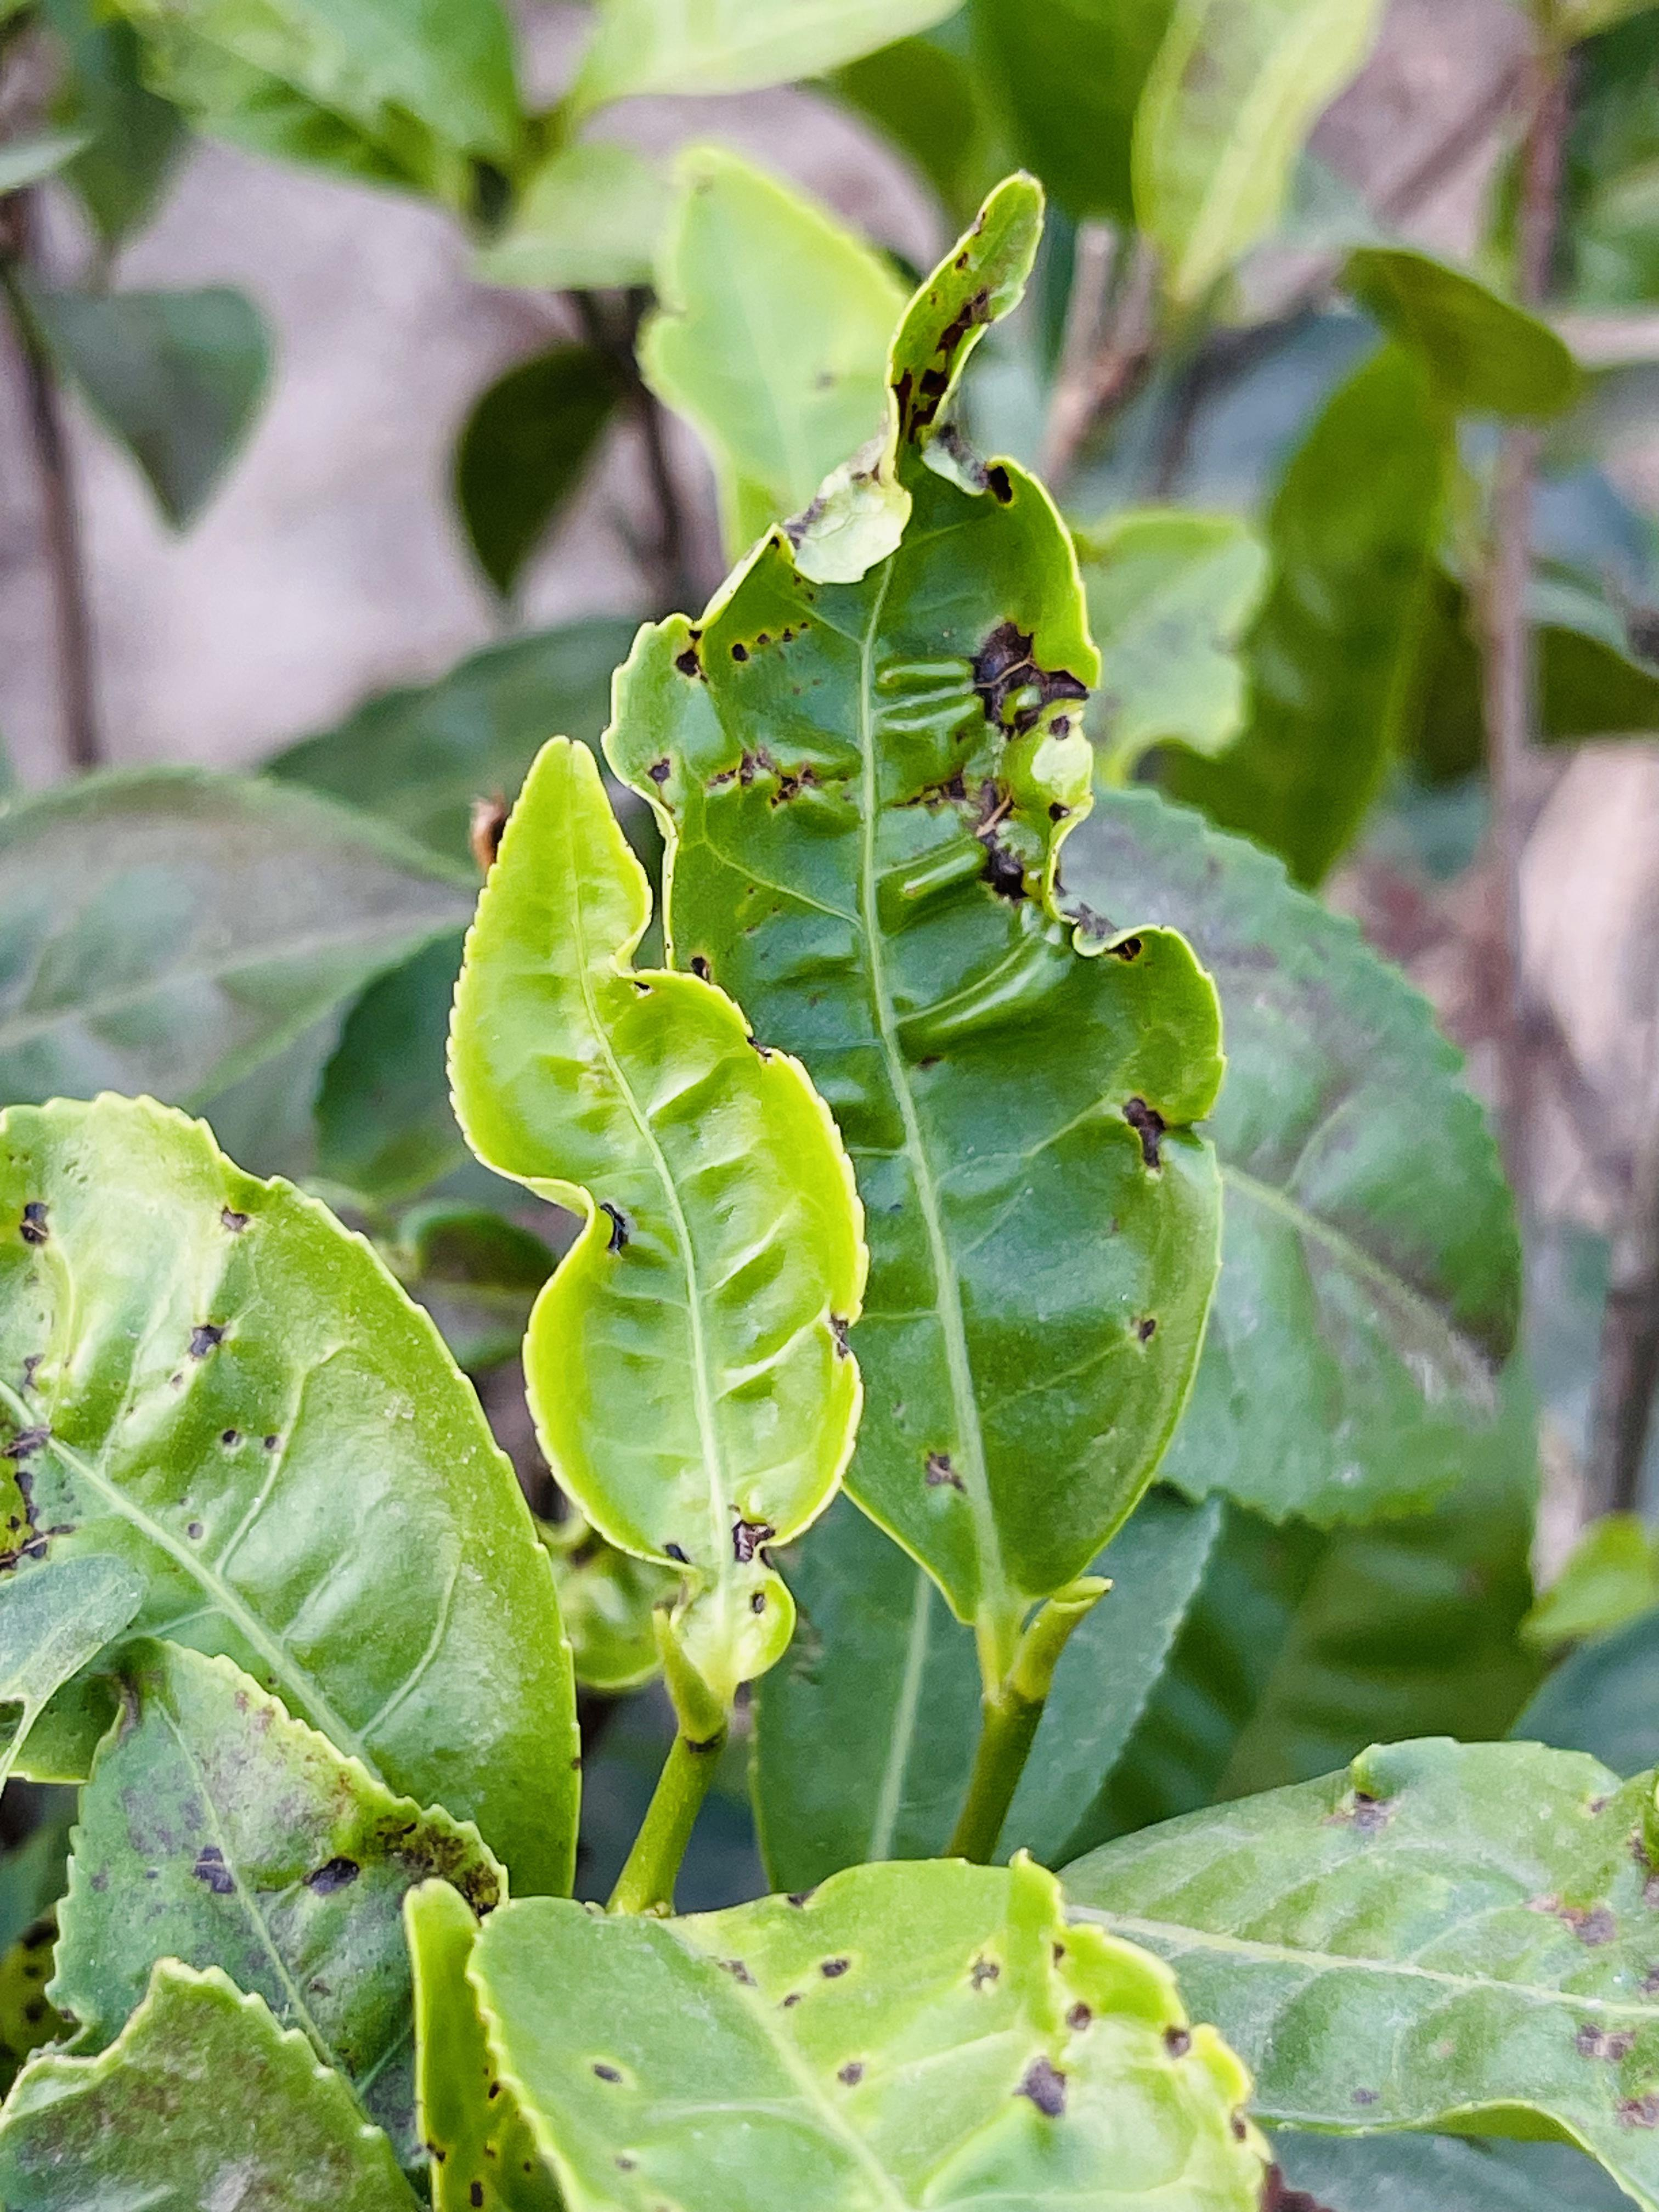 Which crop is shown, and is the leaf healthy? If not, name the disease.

tea, helopeltis
